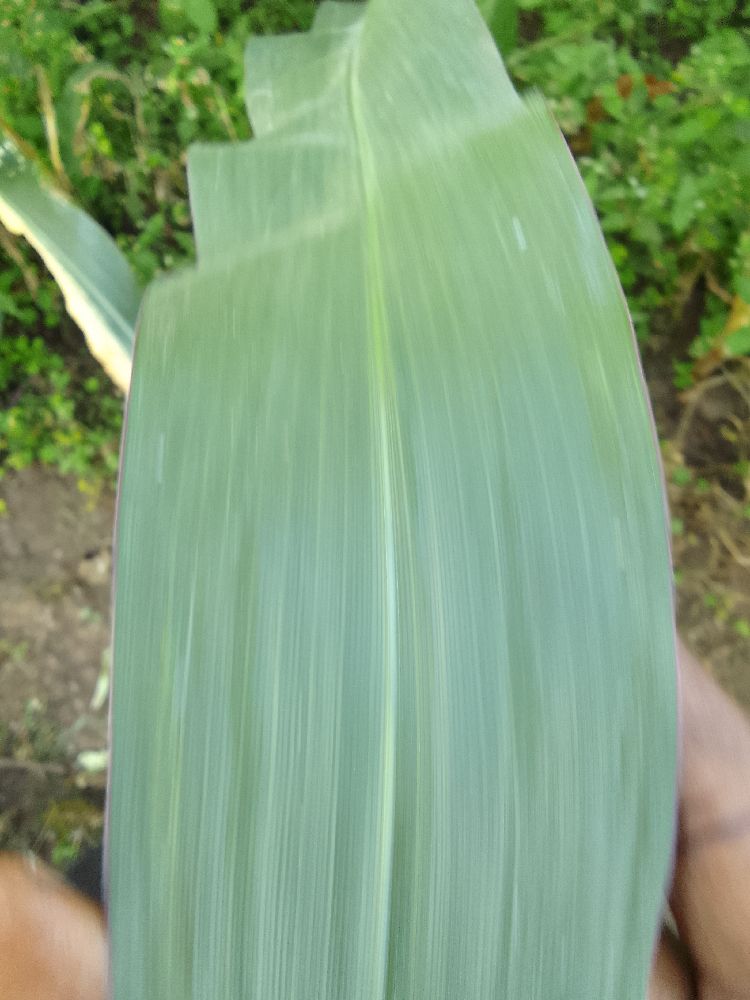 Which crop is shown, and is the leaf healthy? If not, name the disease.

maize, healthy
